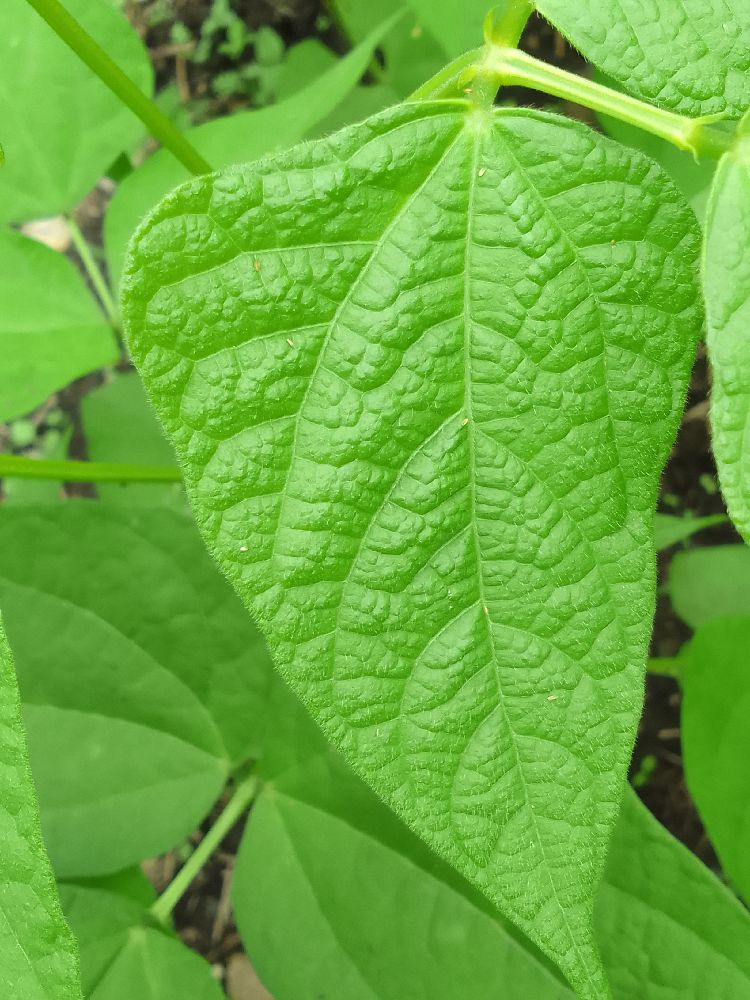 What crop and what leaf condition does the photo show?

common bean, healthy
